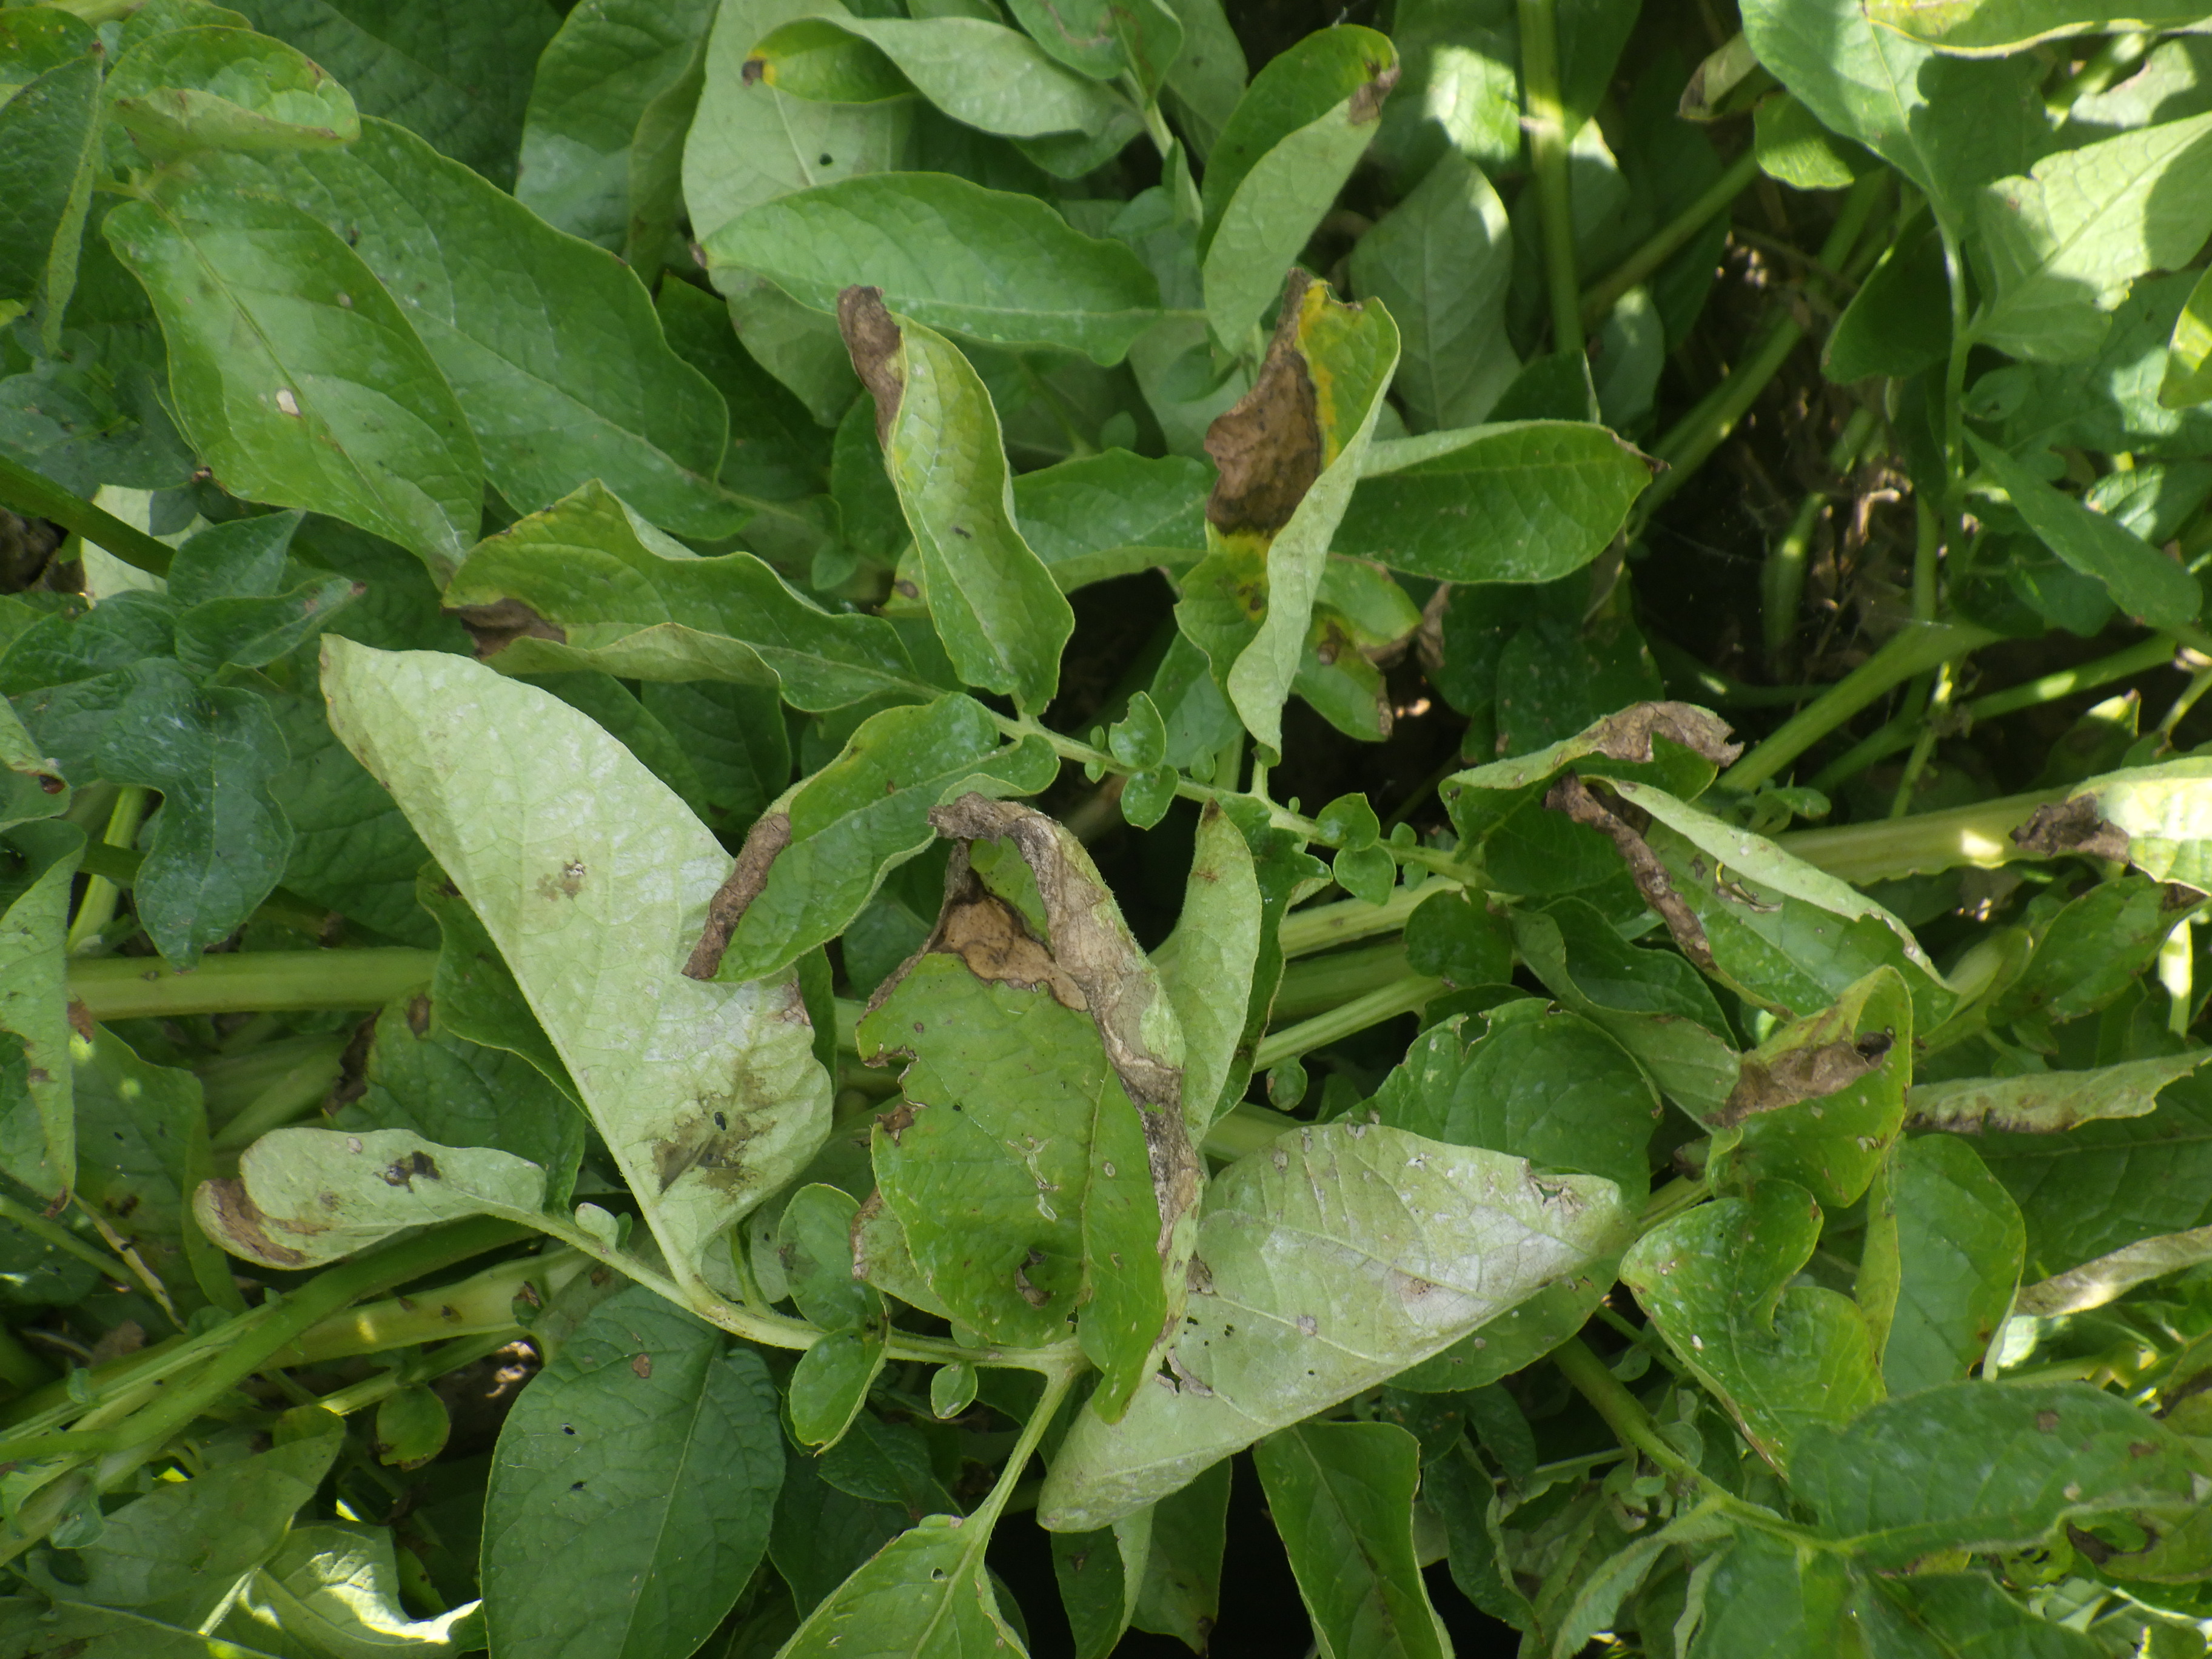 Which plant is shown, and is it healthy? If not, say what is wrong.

potato, colorado potato beetle, grey mould, late blight
